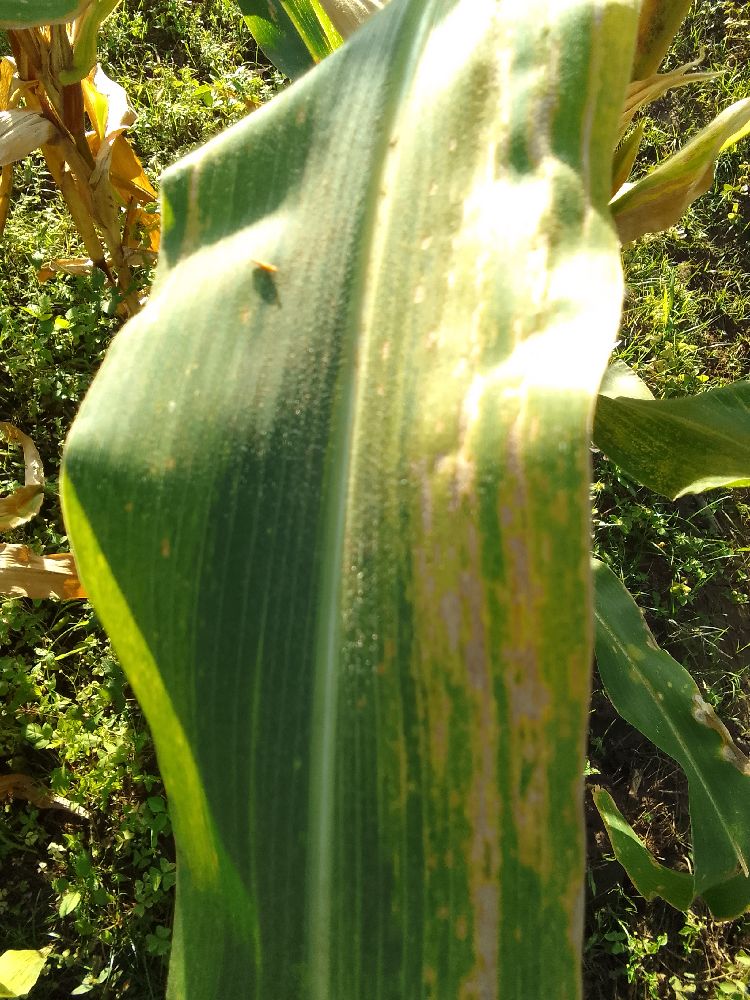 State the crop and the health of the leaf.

maize, maize lethal necrosis
